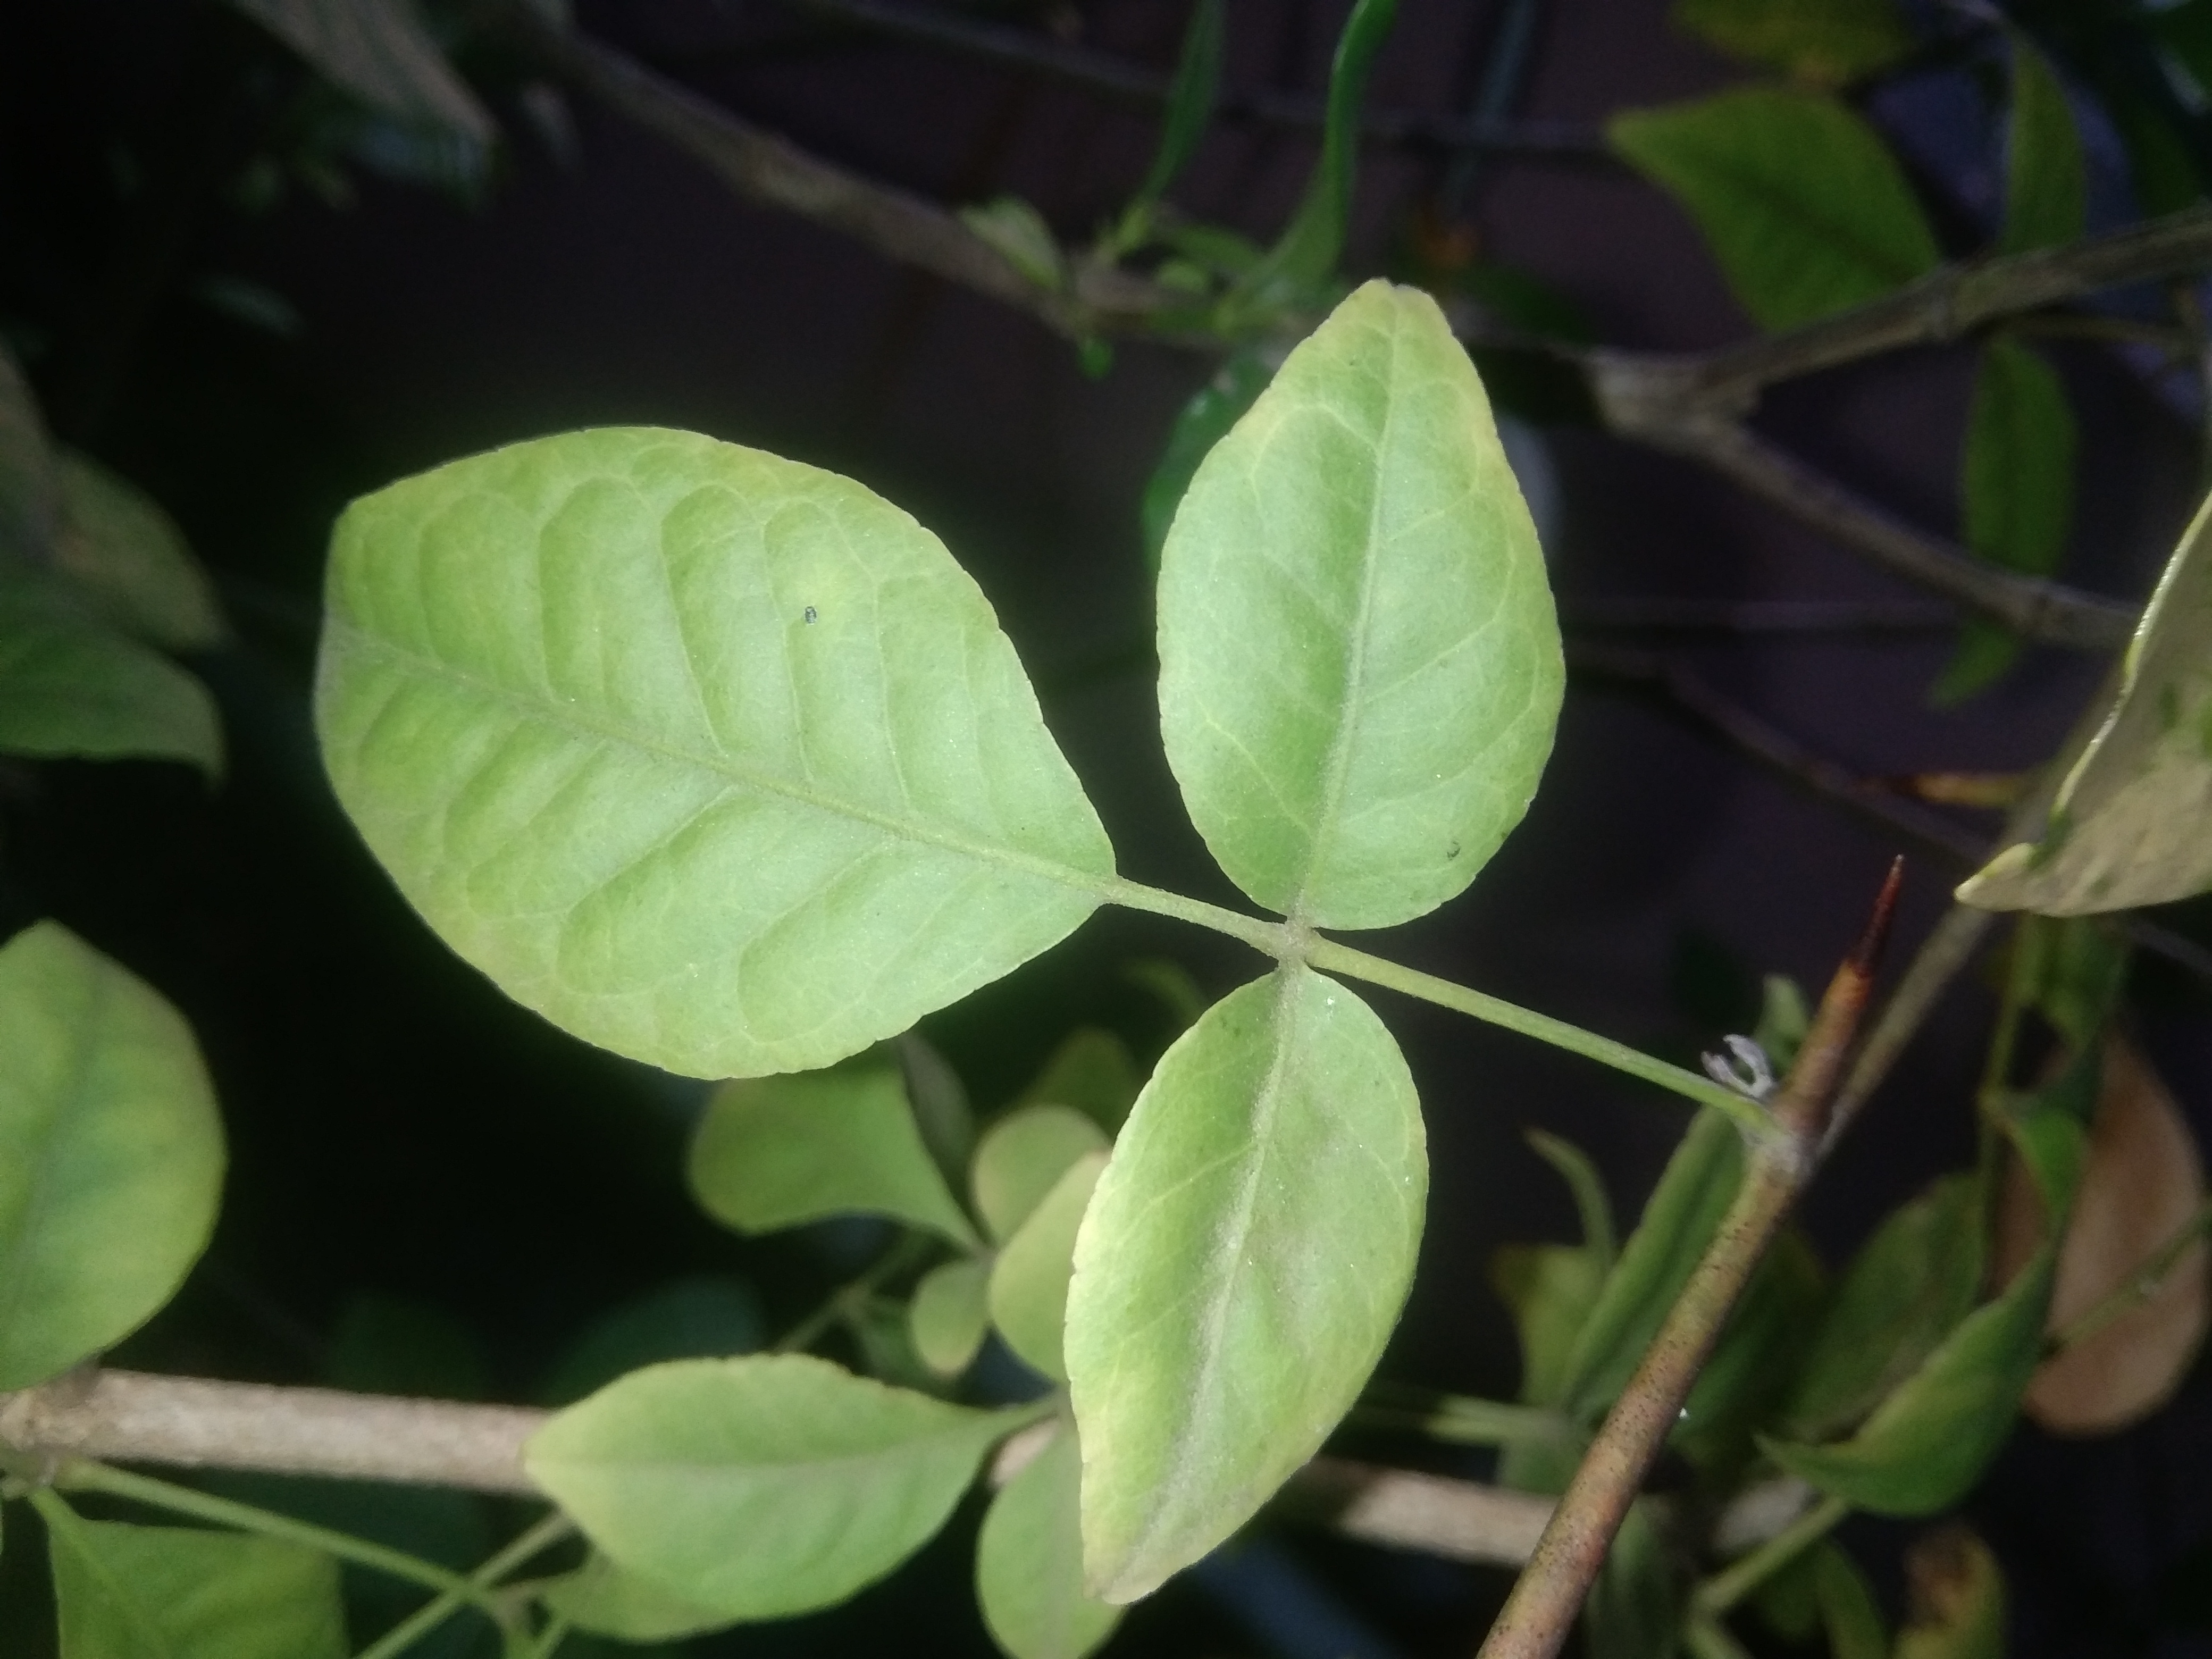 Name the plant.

wood apple
